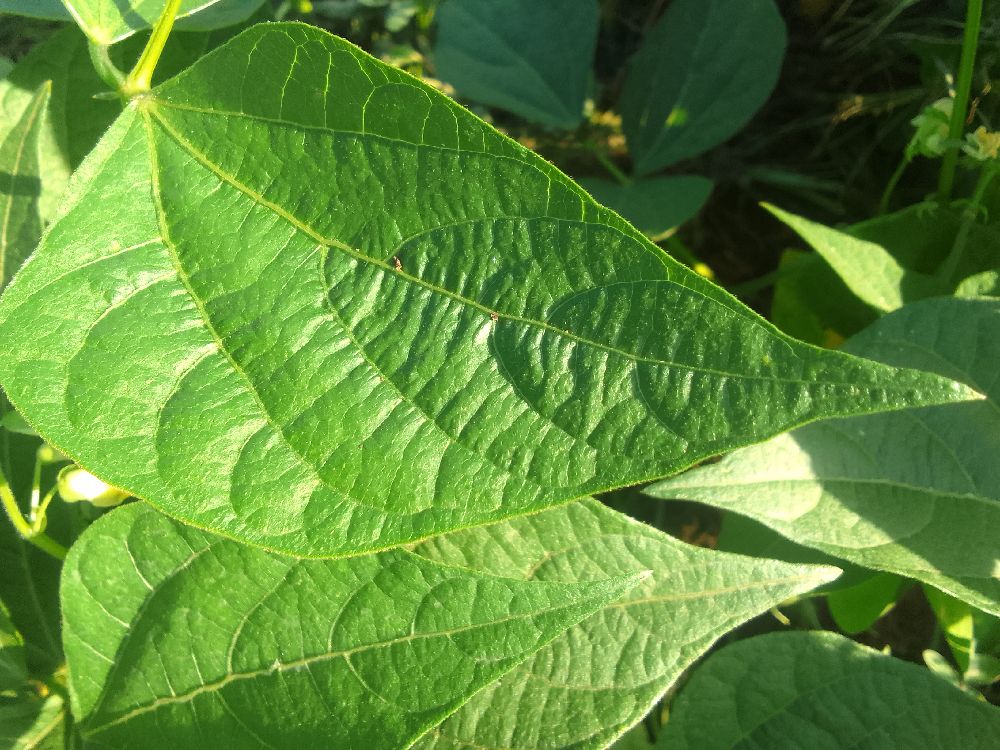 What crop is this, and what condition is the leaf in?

common bean, healthy
